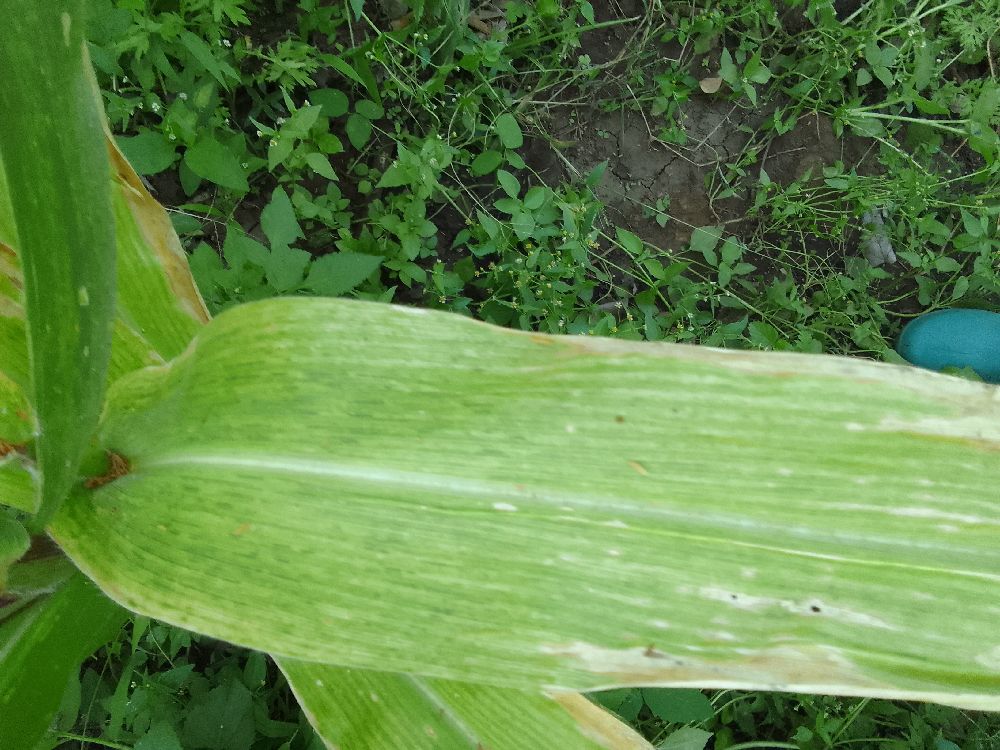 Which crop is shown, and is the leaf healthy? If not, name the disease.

maize, maize lethal necrosis
